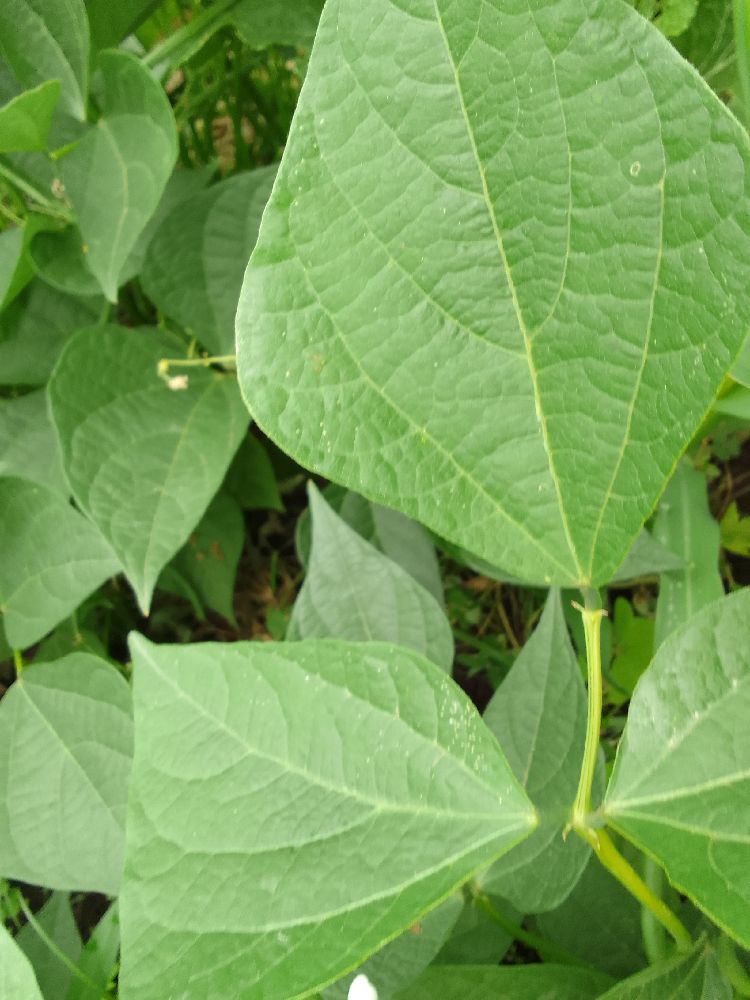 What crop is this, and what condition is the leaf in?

common bean, healthy
